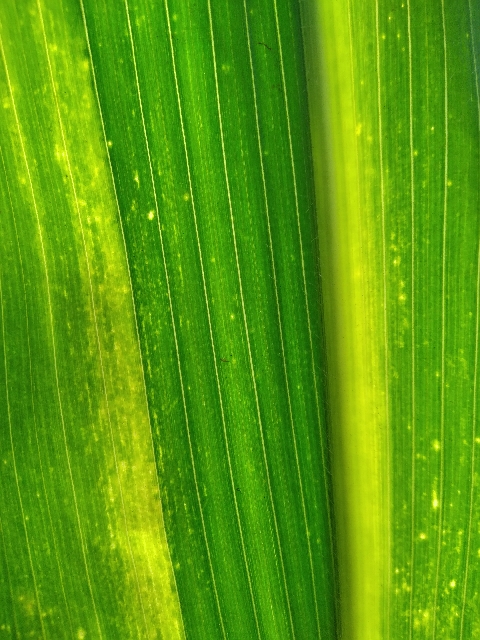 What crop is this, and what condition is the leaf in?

maize, maize lethal necrosis
